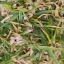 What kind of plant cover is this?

grass
